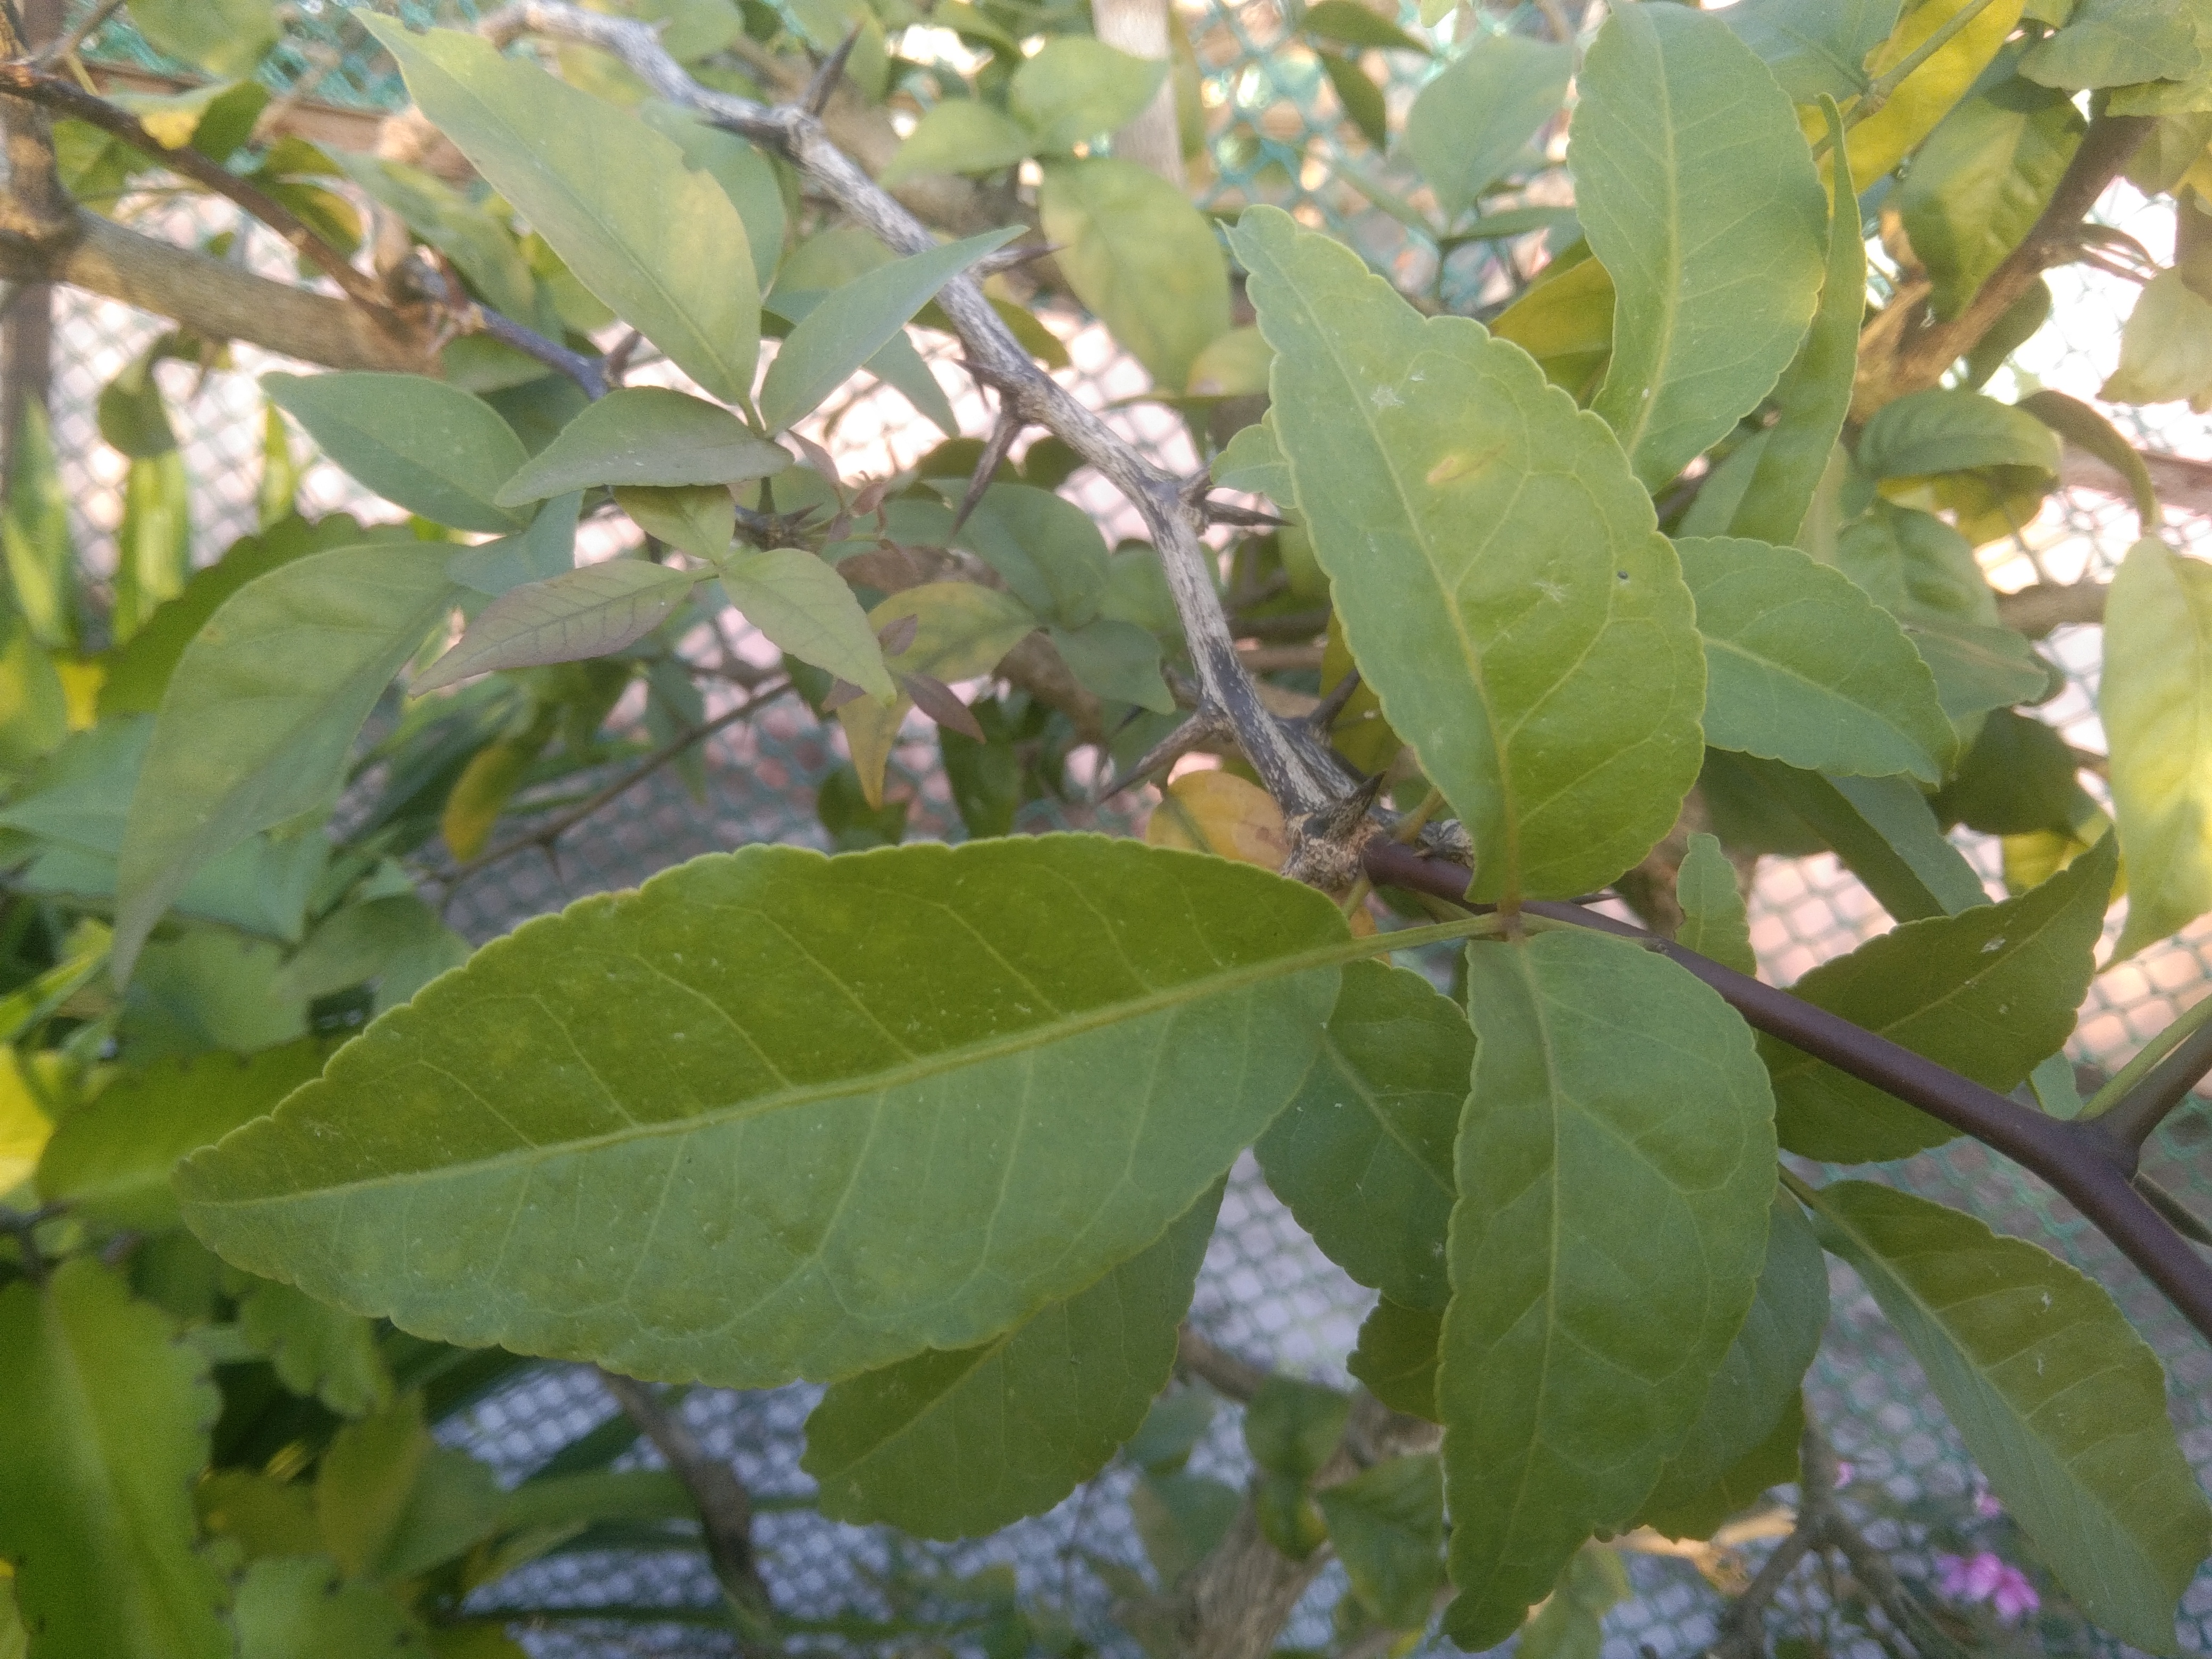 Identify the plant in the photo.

wood apple
